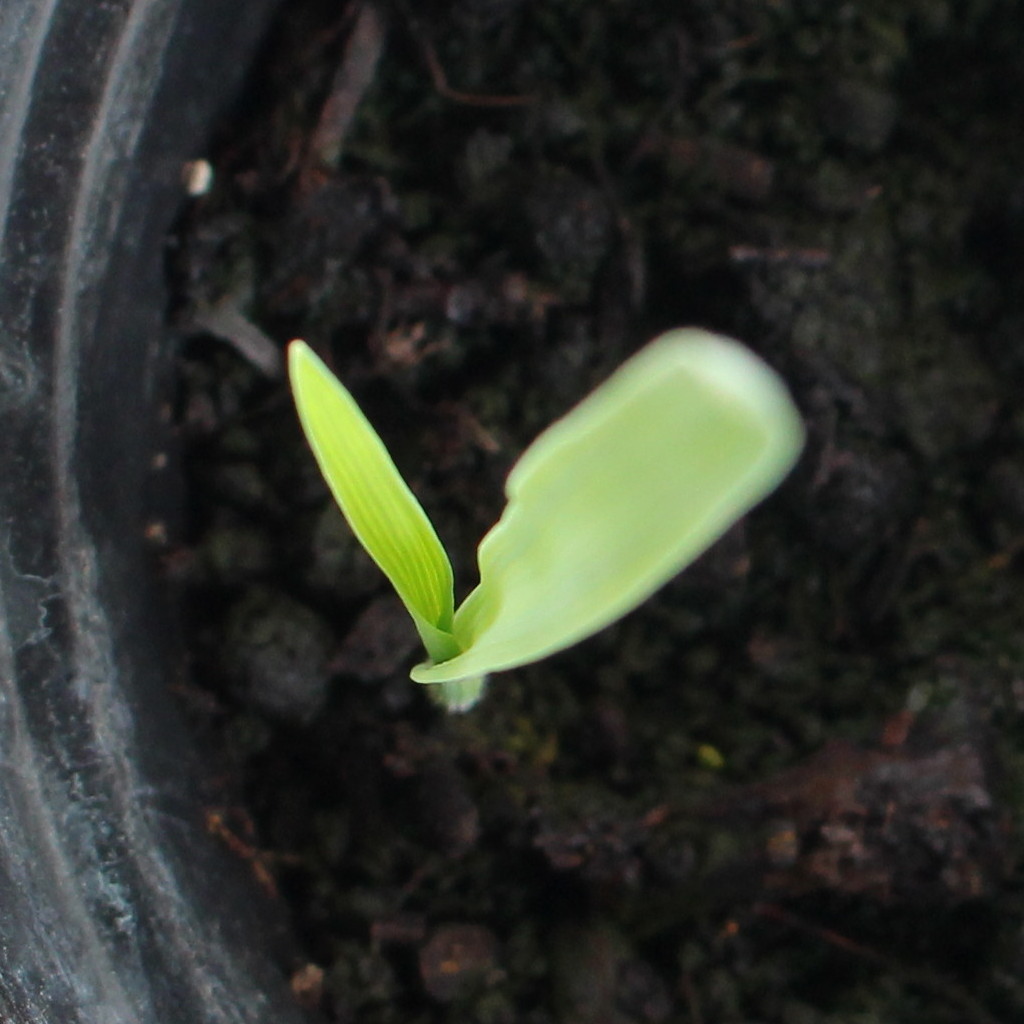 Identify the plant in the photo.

Avena sterilis
